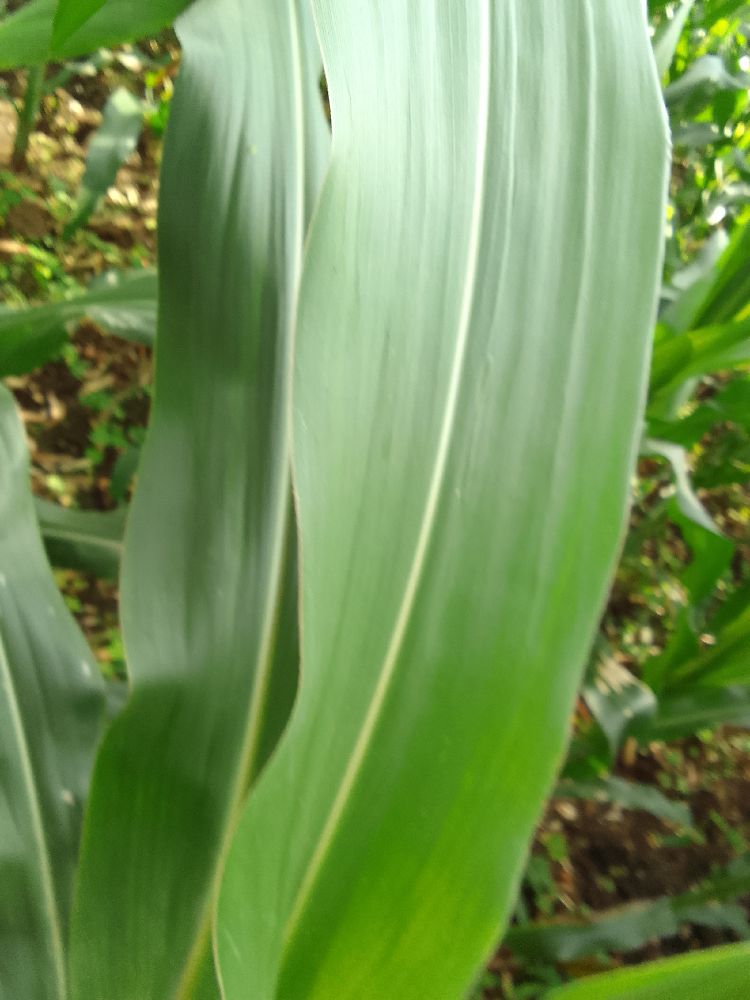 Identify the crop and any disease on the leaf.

maize, healthy
